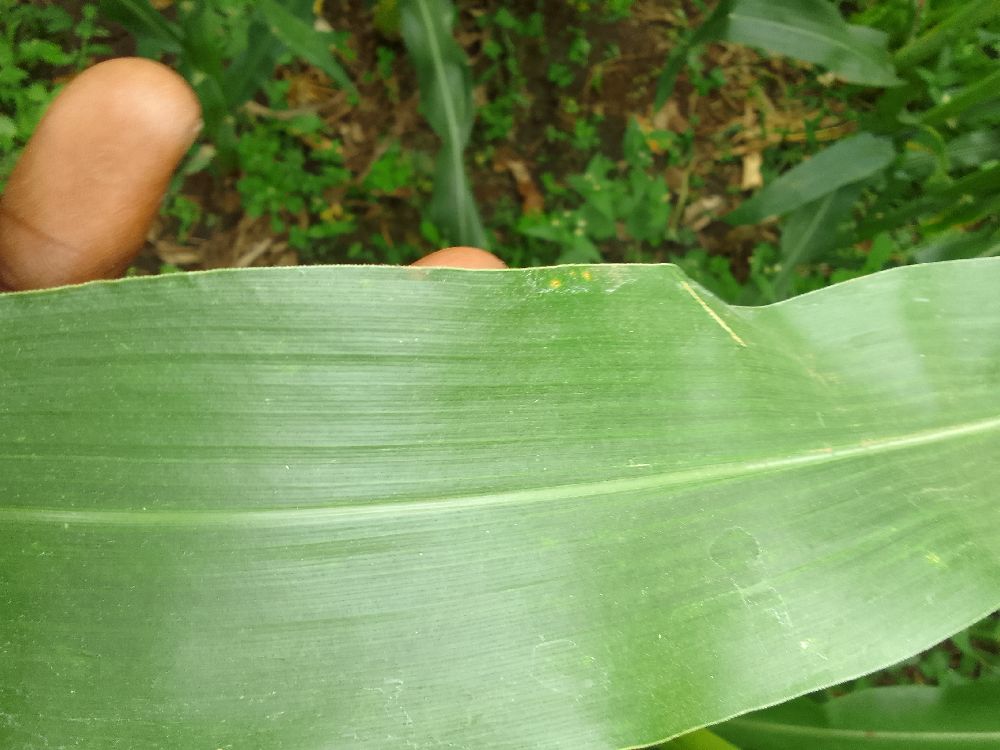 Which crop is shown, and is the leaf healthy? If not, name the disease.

maize, healthy
